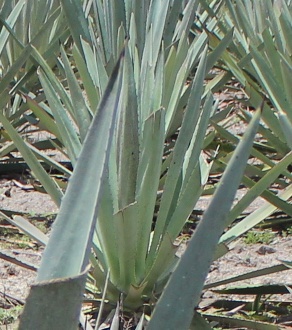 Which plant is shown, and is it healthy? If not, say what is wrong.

agave, healthy
